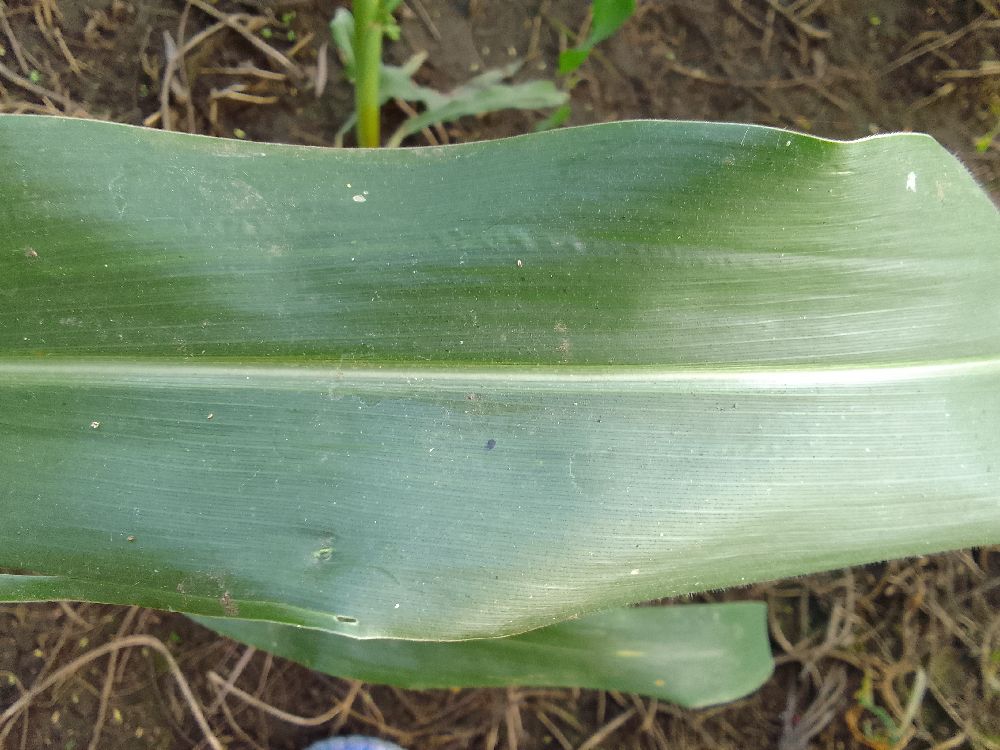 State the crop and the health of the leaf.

maize, healthy
